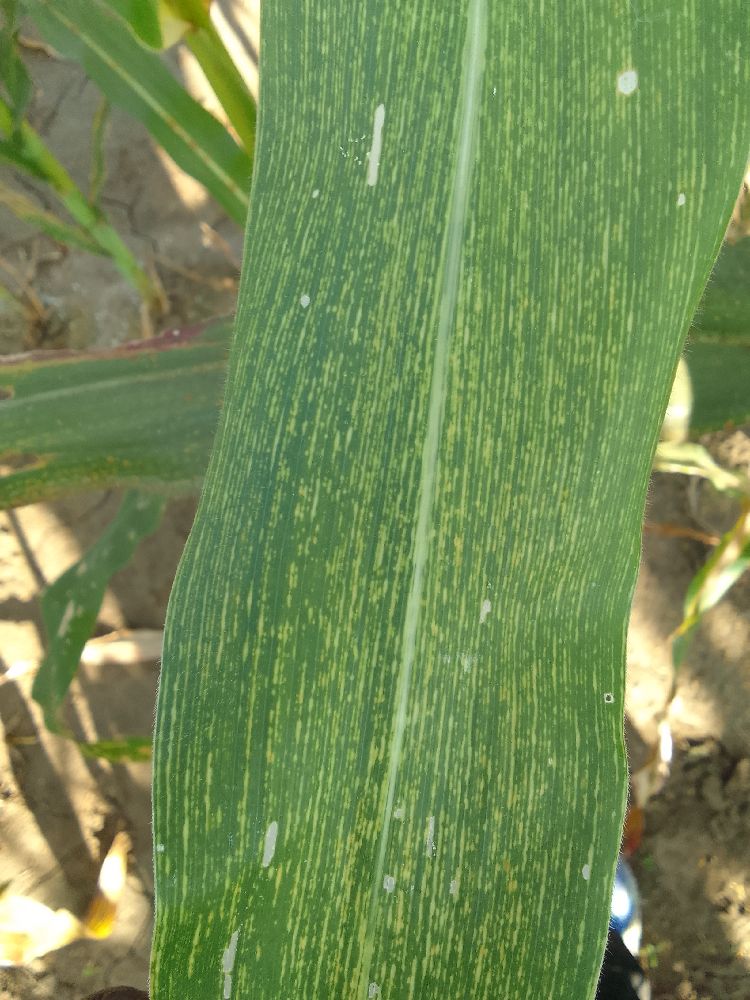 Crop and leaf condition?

maize, maize streak virus
